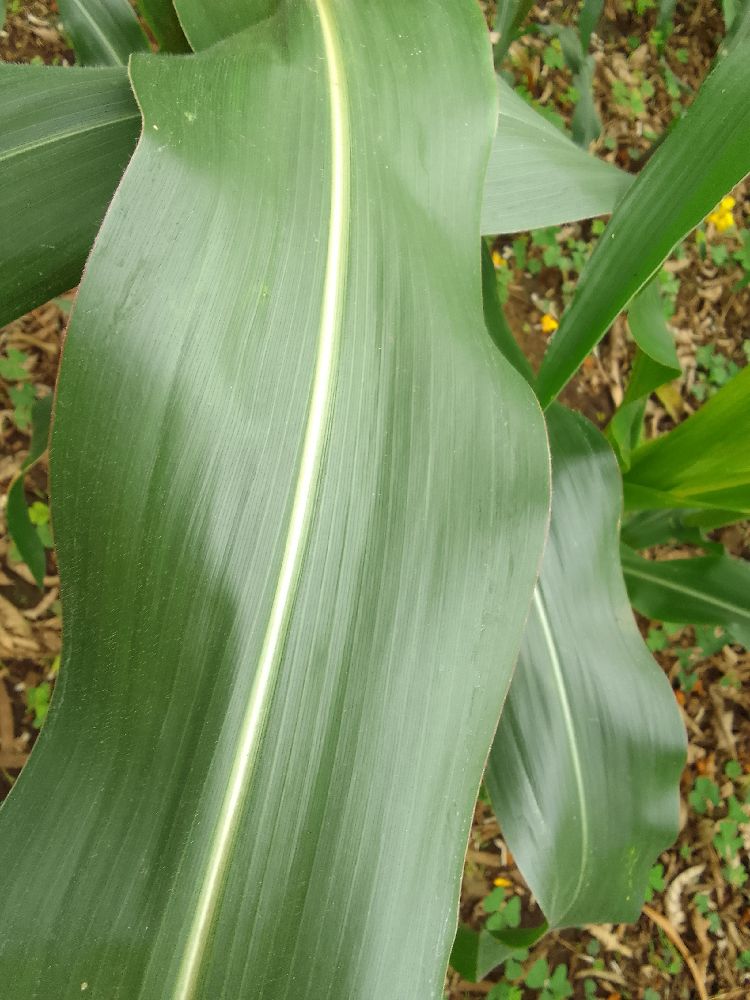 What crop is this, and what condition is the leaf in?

maize, healthy
